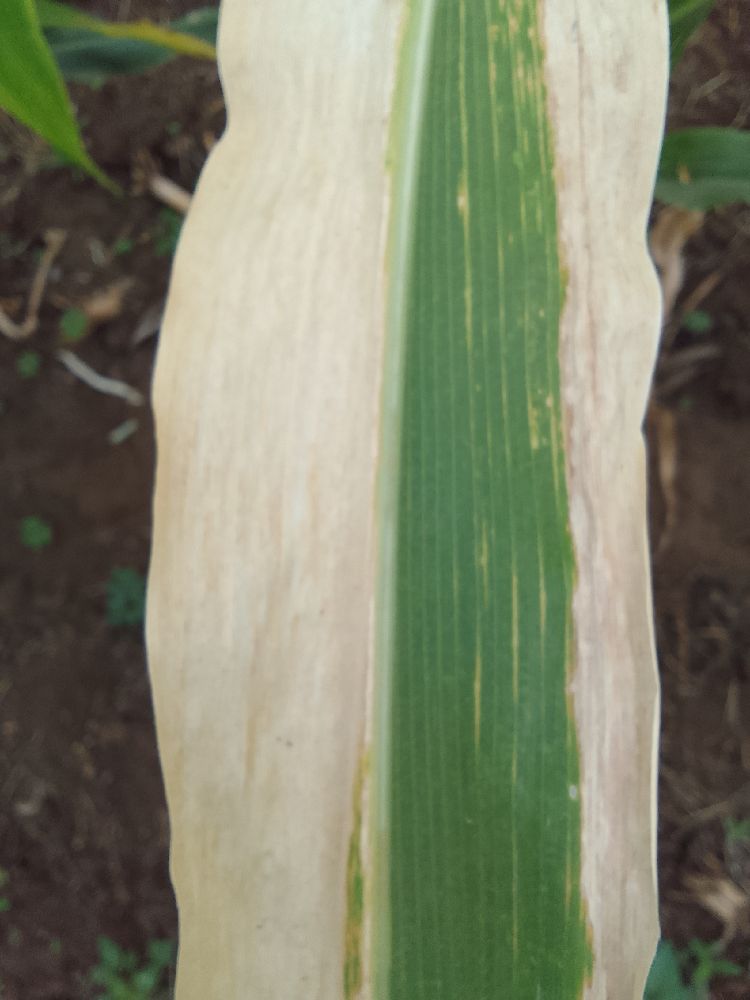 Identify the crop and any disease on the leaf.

maize, maize lethal necrosis
